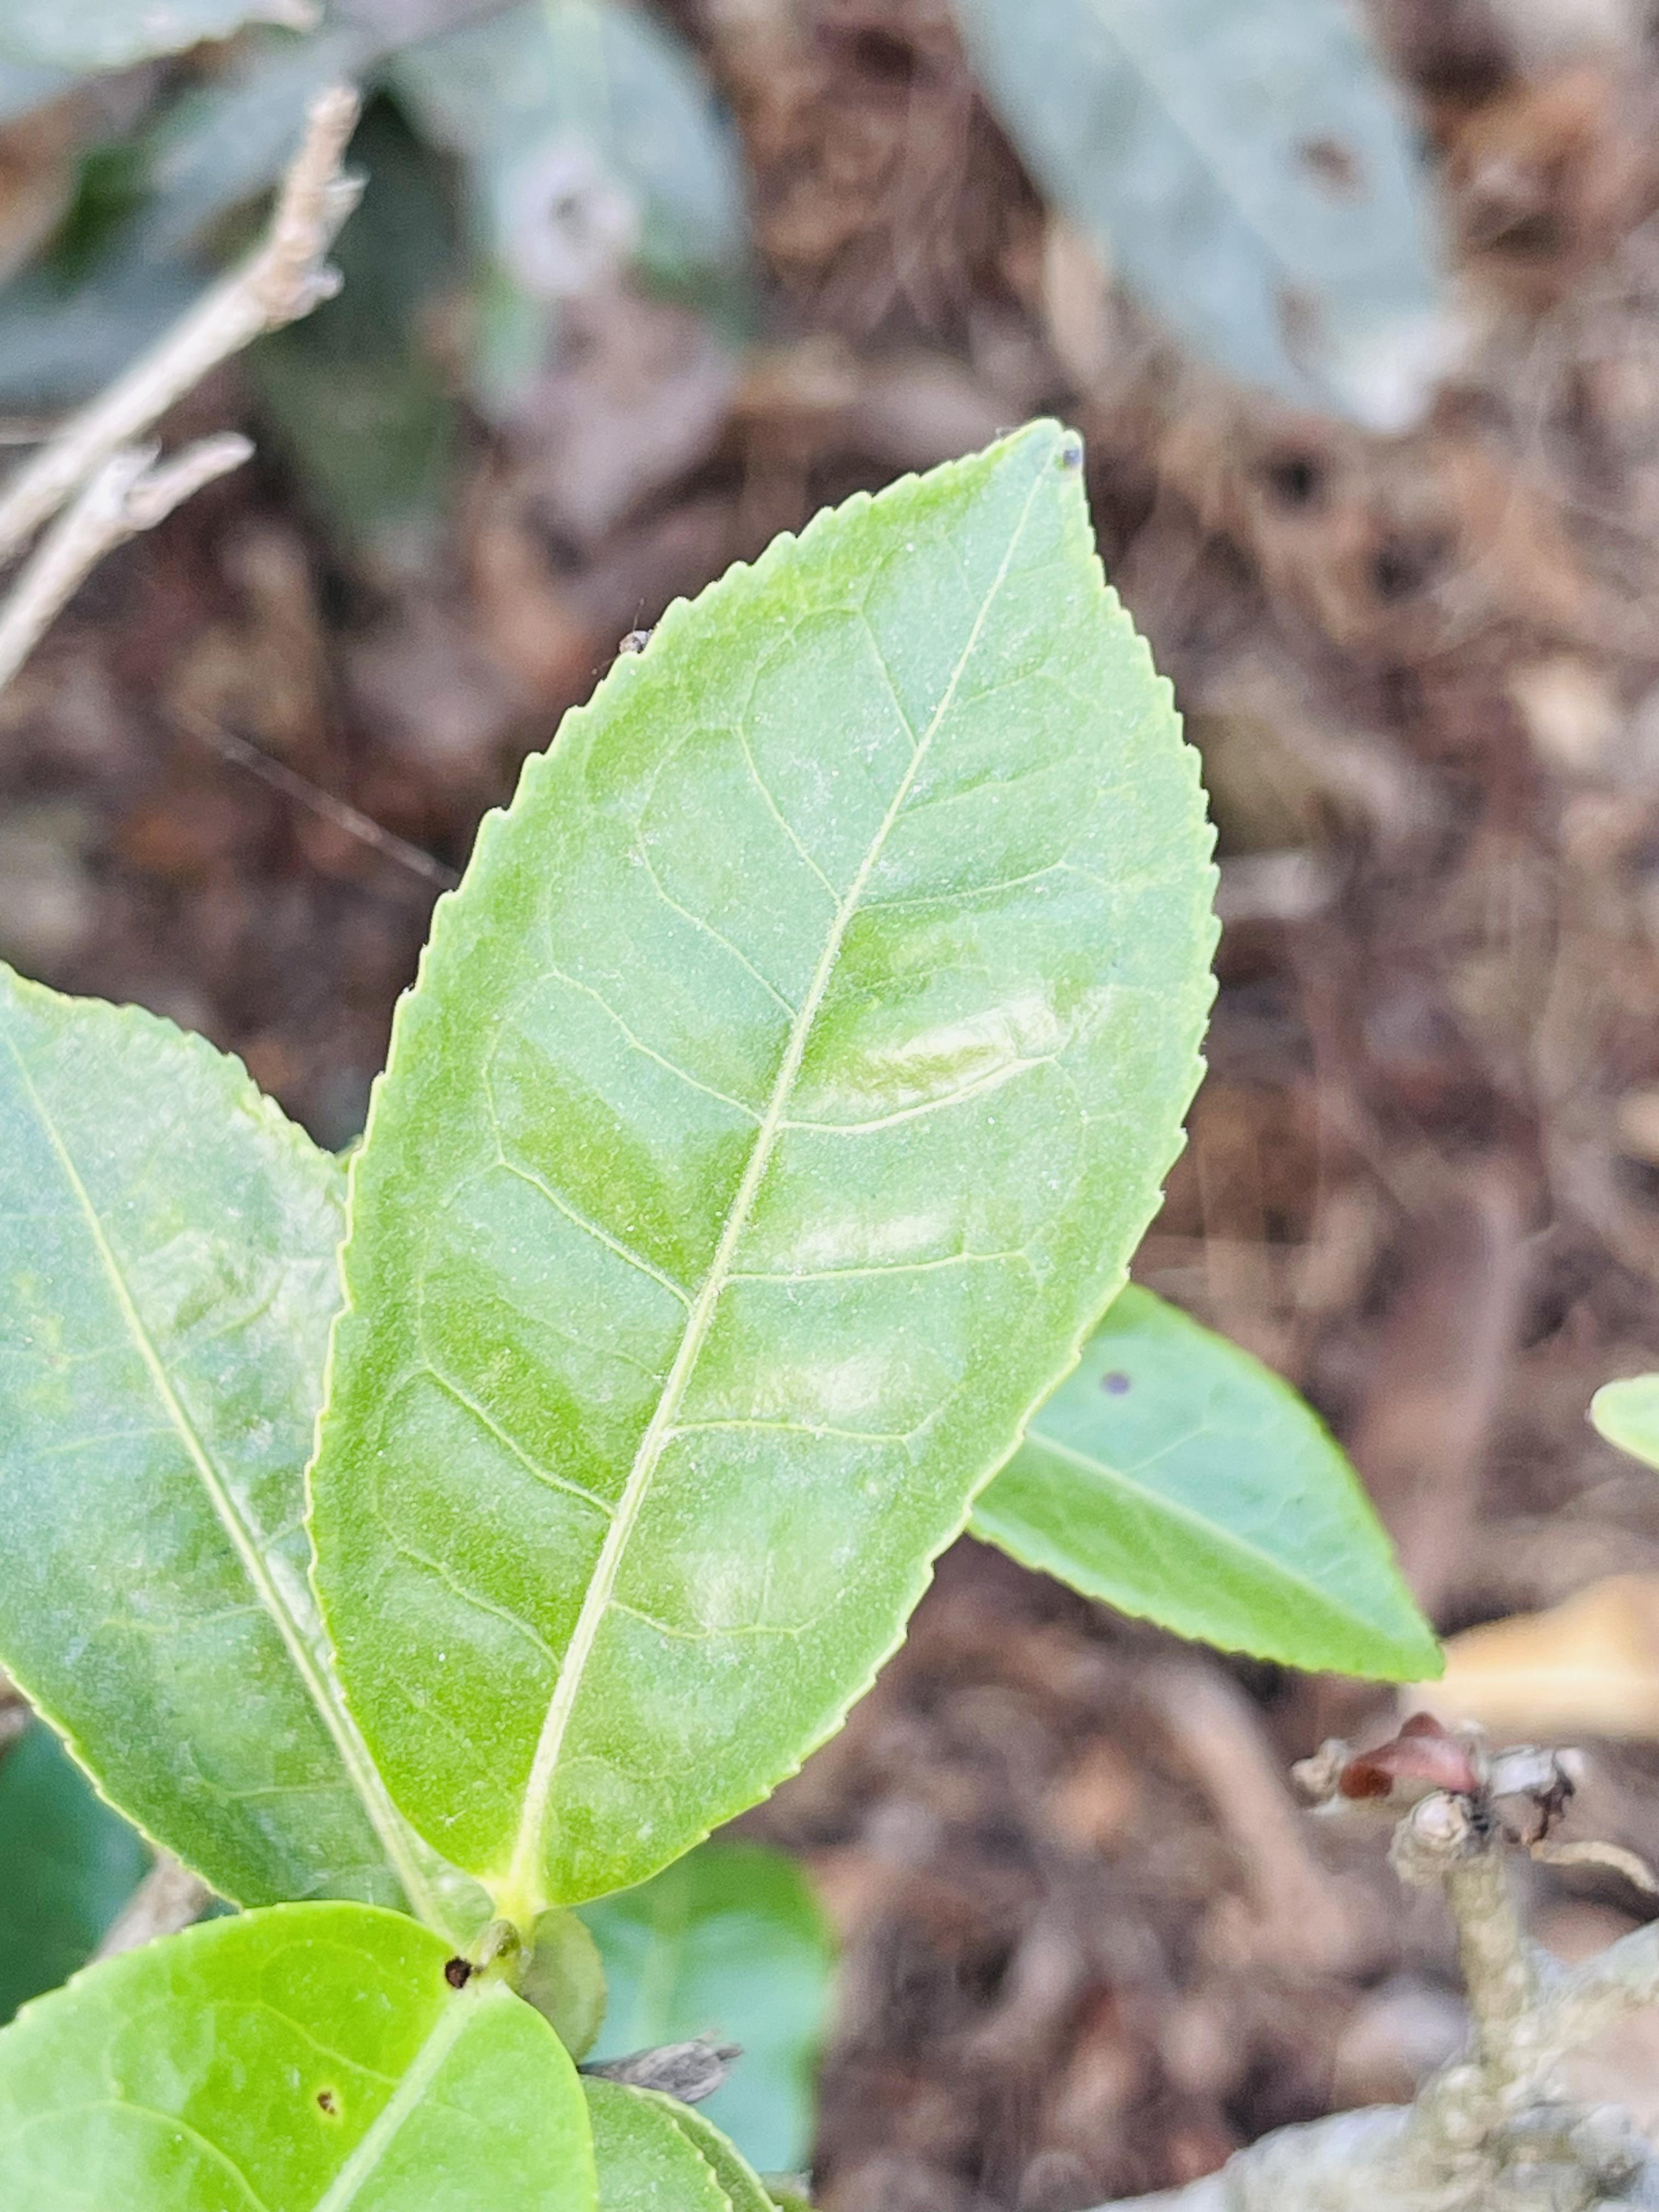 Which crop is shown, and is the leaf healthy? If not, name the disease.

tea, healthy leaf
